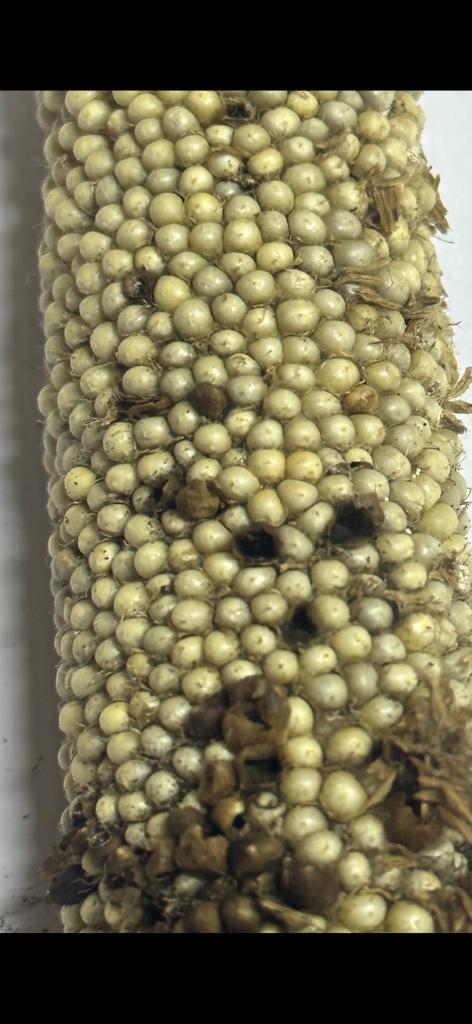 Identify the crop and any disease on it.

pearl millet, smut
